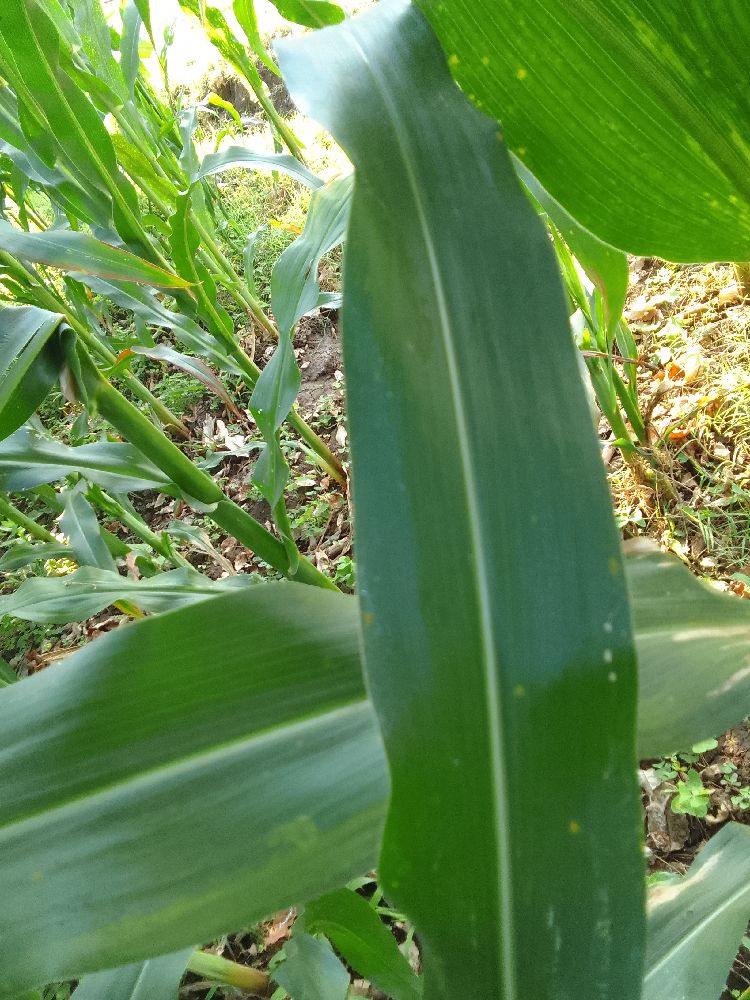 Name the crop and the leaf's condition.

maize, healthy
